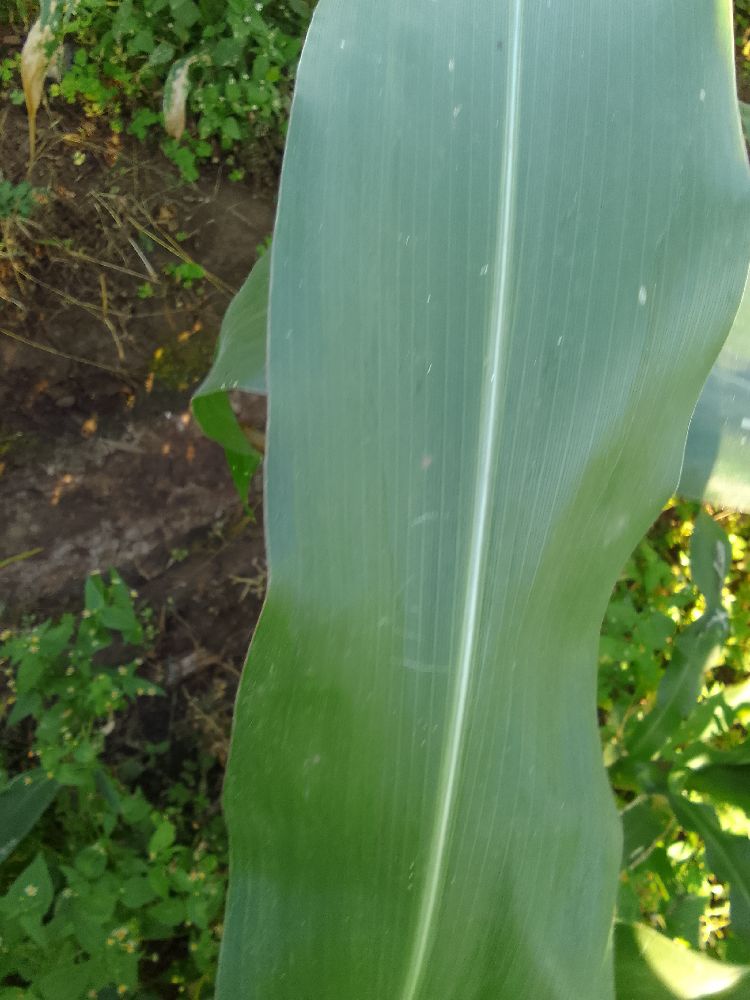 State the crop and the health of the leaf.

maize, healthy
